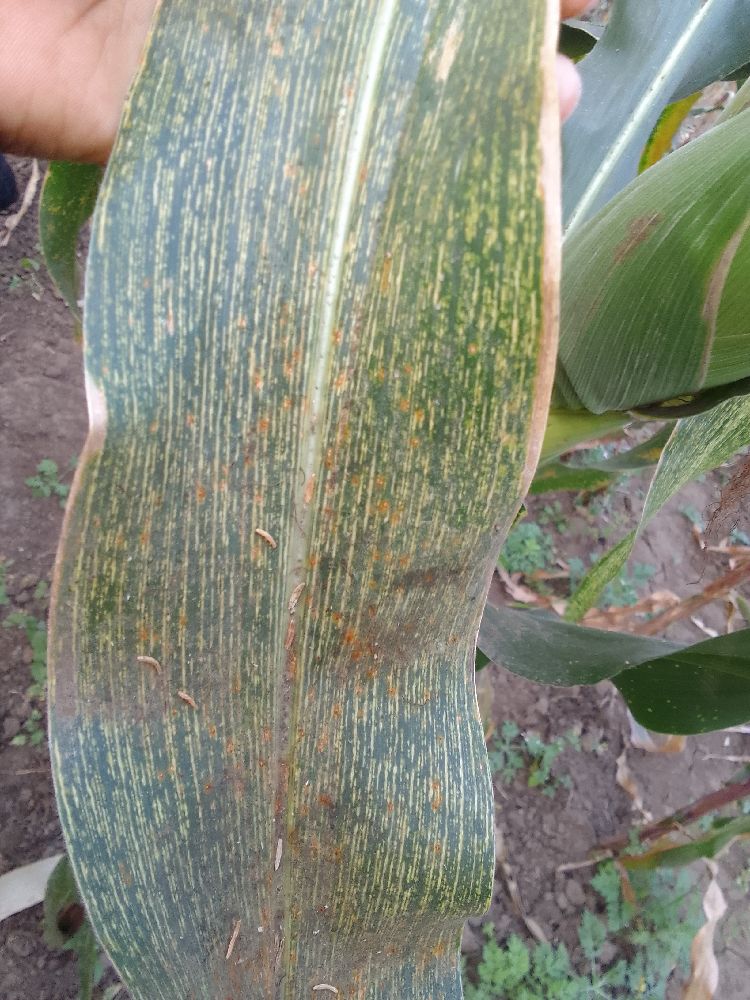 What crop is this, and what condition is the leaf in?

maize, maize streak virus
